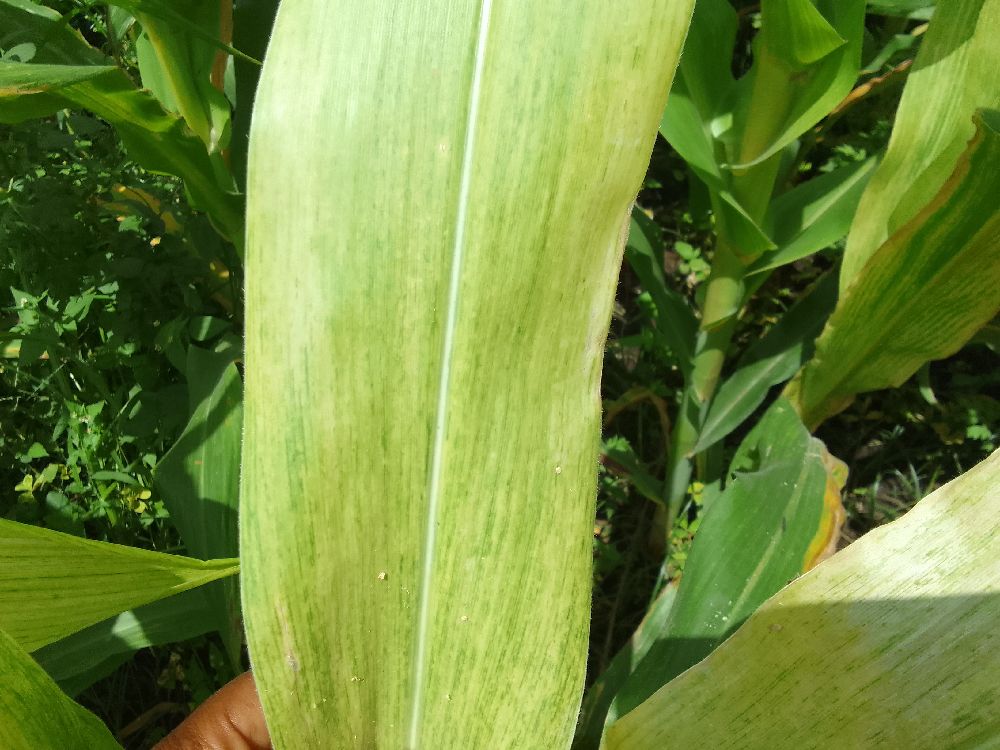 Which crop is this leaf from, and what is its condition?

maize, maize lethal necrosis
